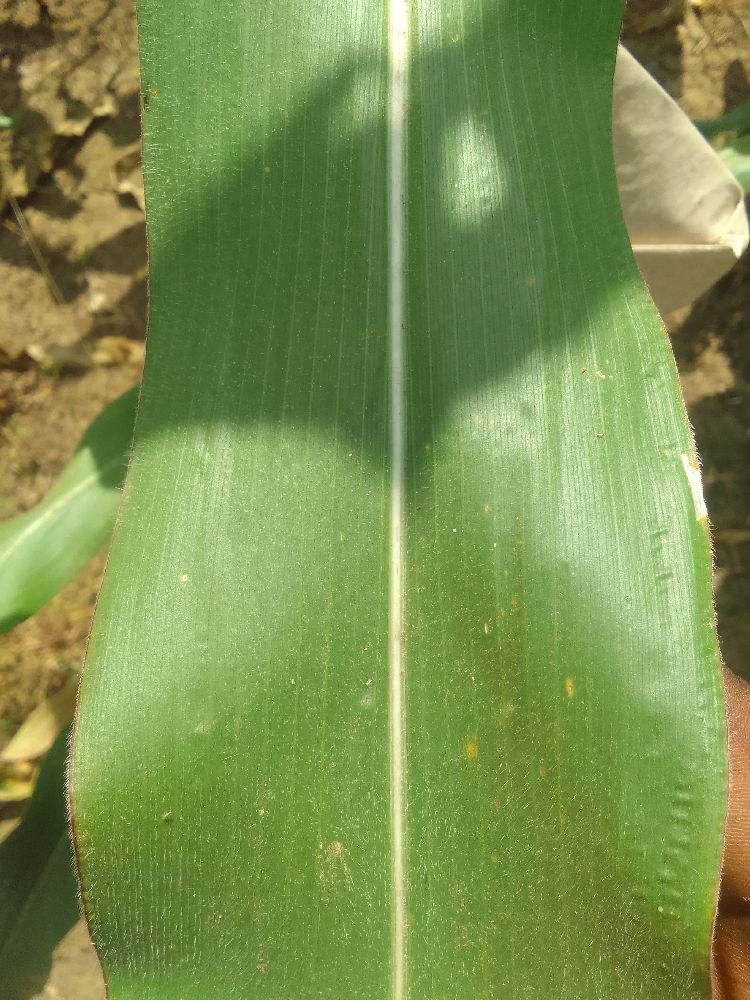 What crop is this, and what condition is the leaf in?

maize, healthy
